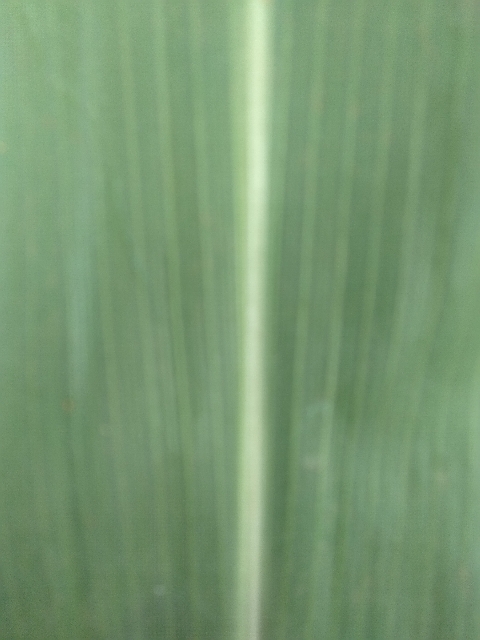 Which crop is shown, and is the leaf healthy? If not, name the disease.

maize, healthy
